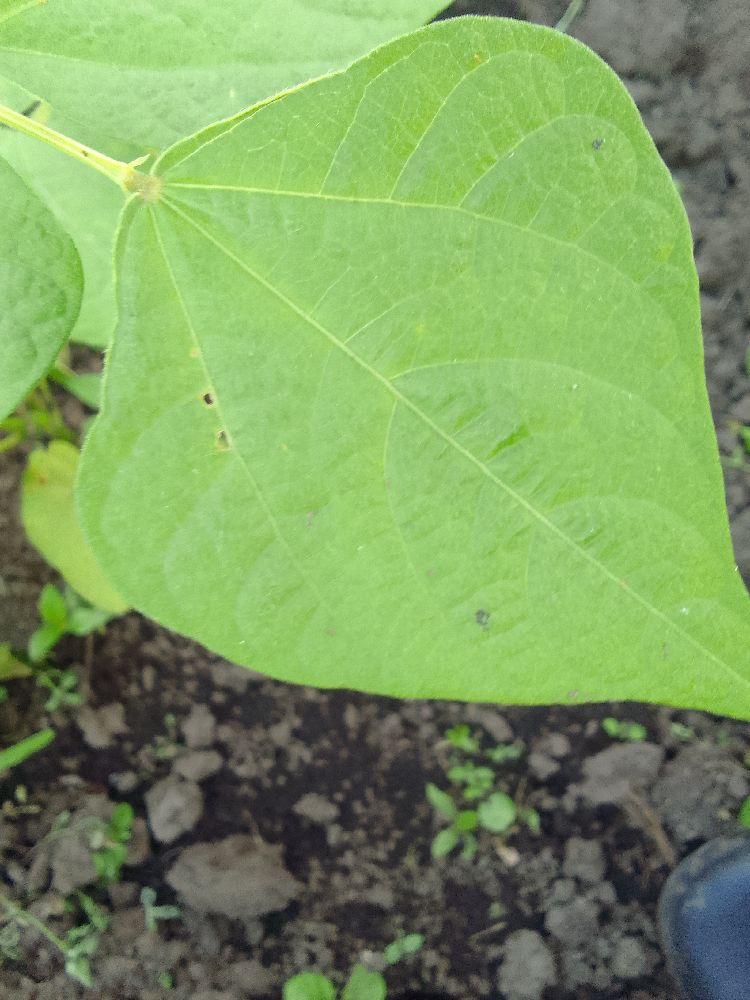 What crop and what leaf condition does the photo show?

common bean, healthy
